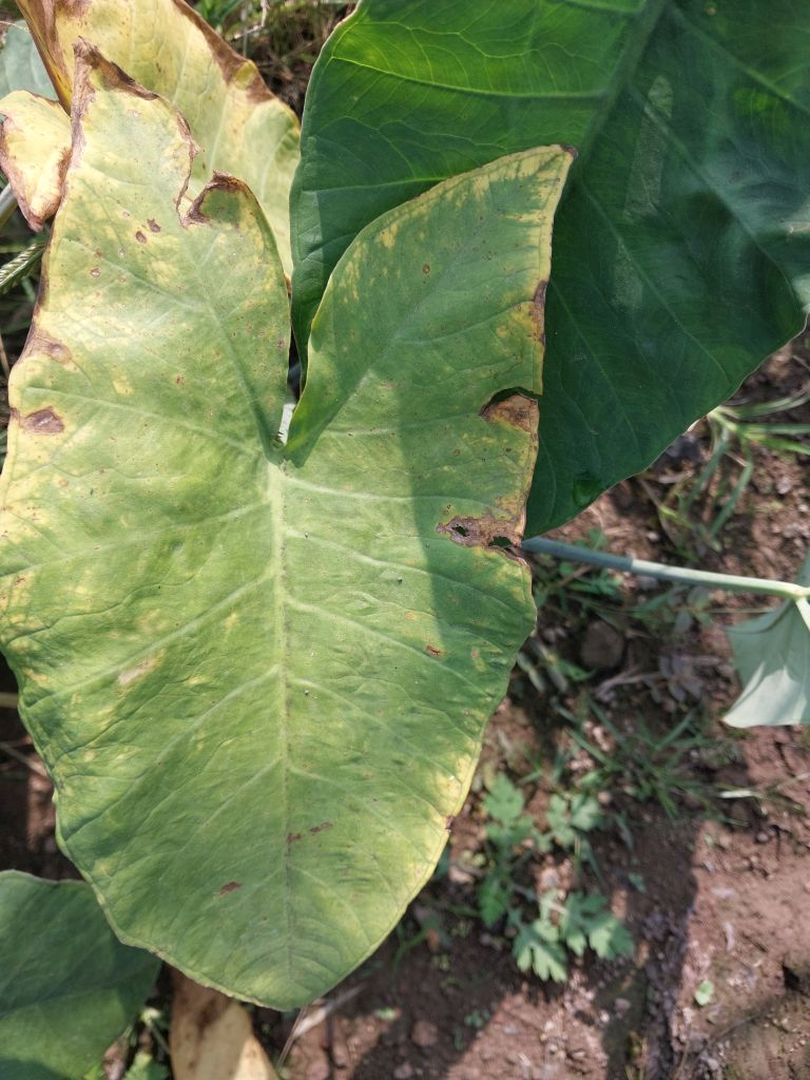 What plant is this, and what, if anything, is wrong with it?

taro, leaf blight
